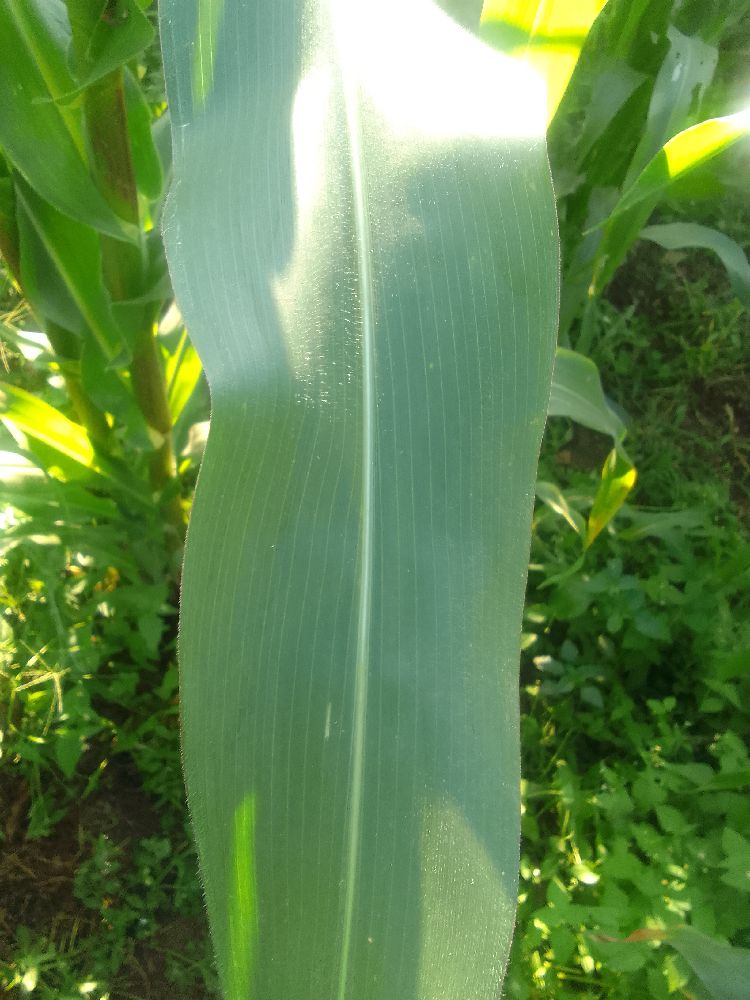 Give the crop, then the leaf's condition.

maize, healthy
